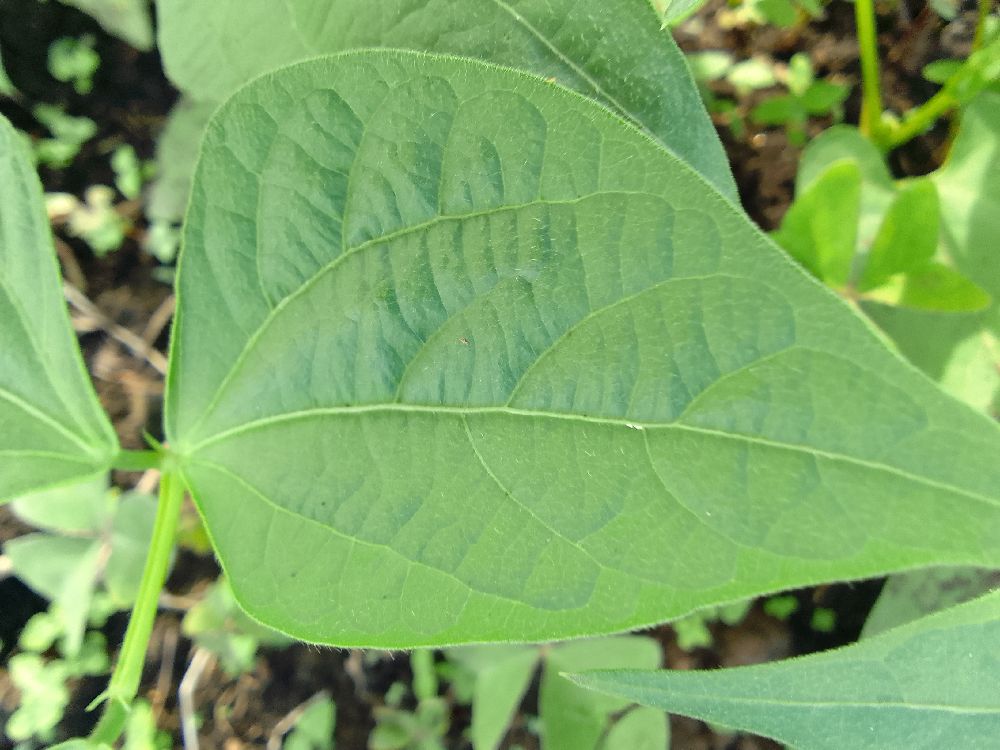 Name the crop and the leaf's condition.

common bean, healthy
